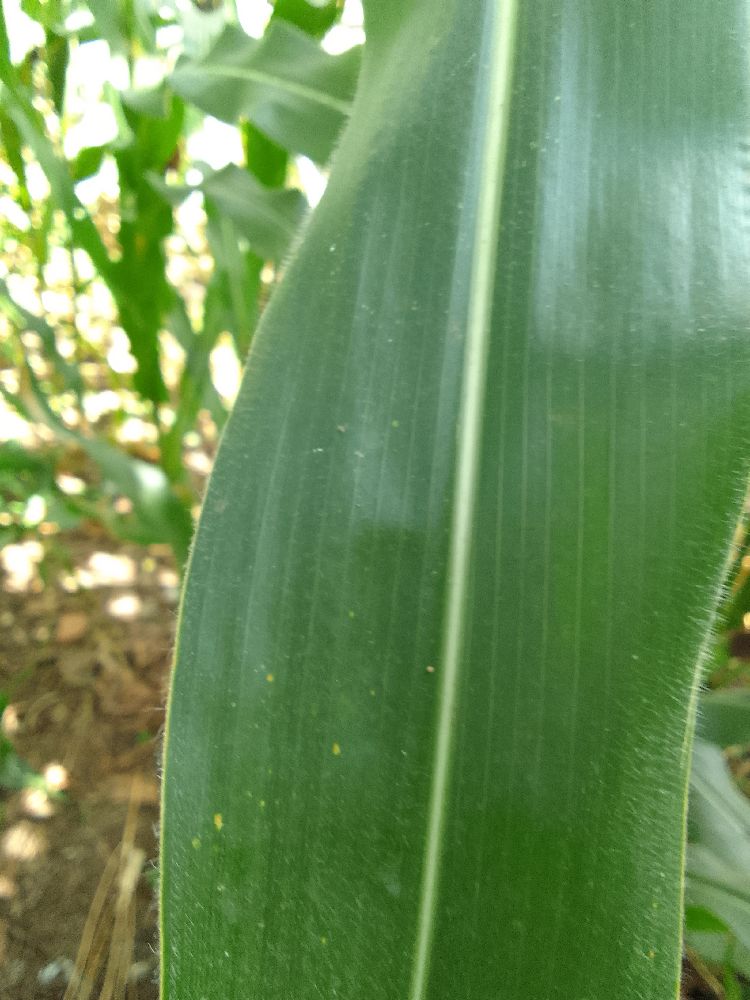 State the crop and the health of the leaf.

maize, healthy
